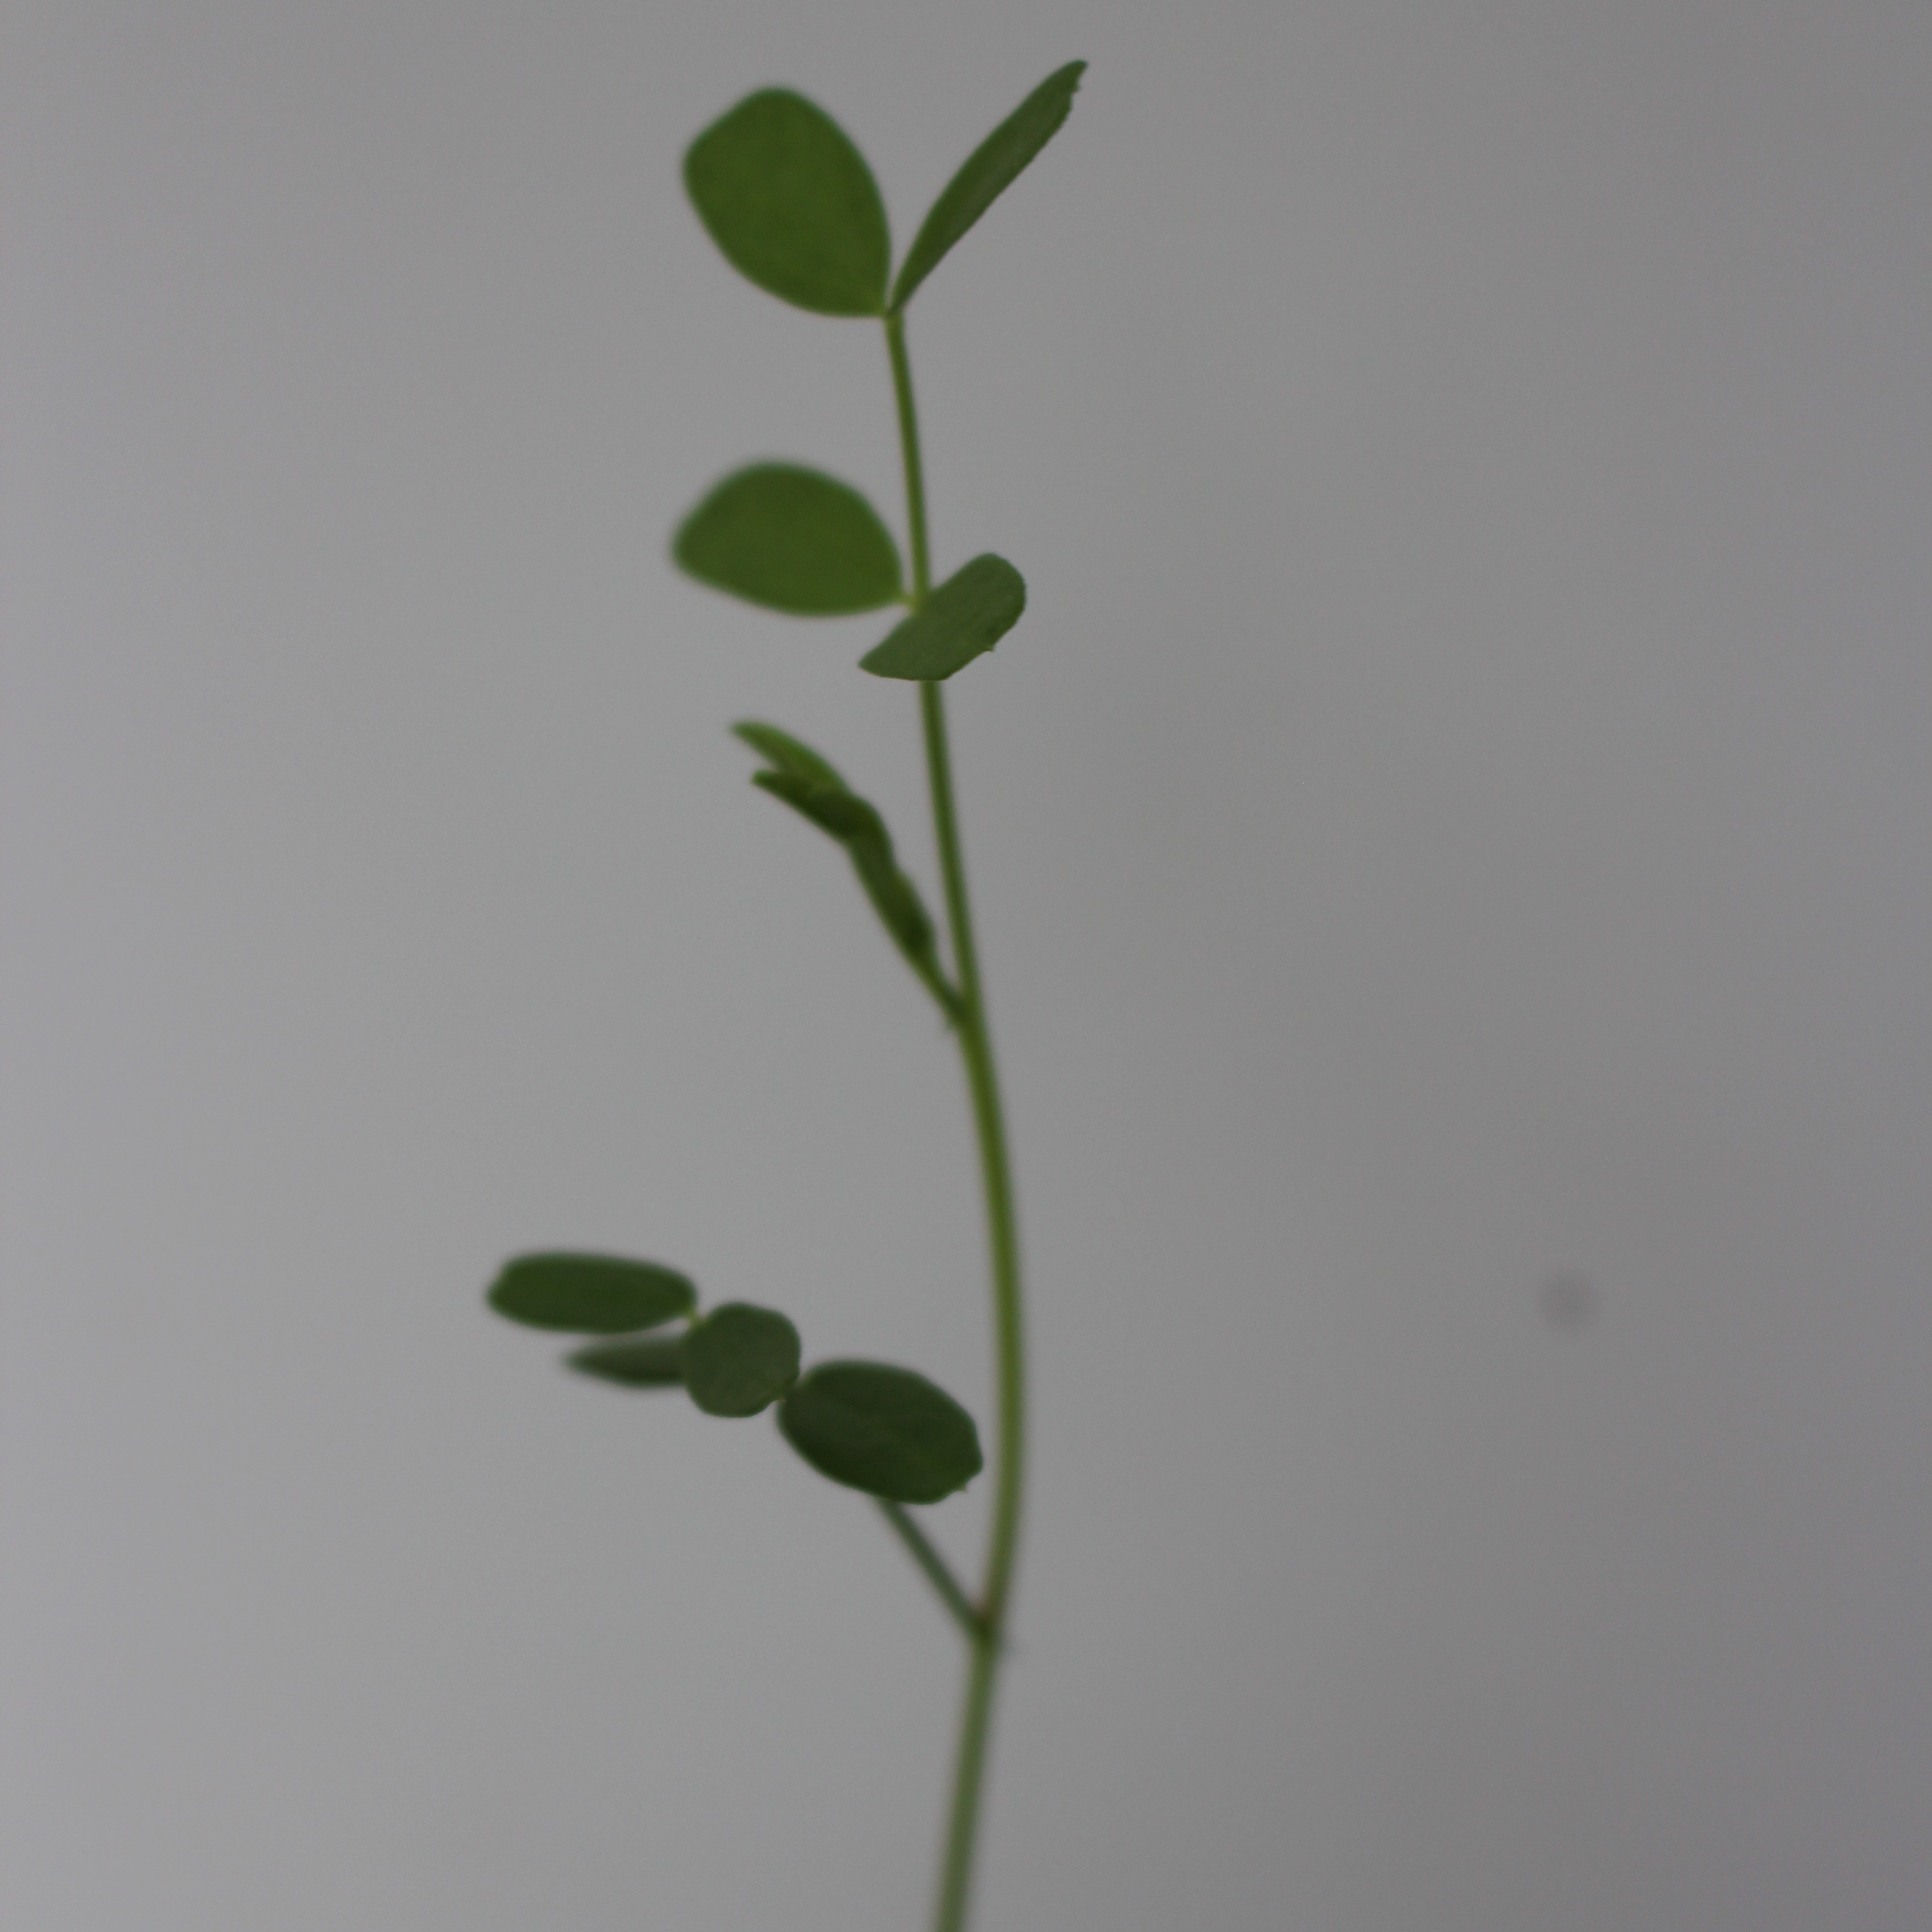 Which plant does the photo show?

Vicia sativa
